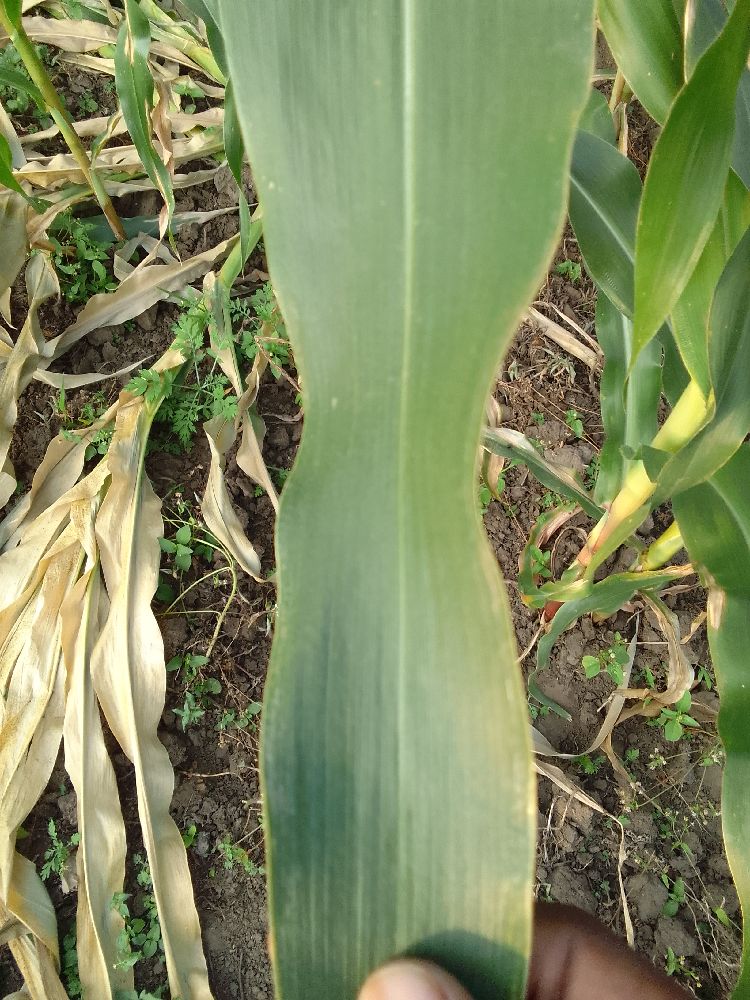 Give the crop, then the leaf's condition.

maize, healthy
